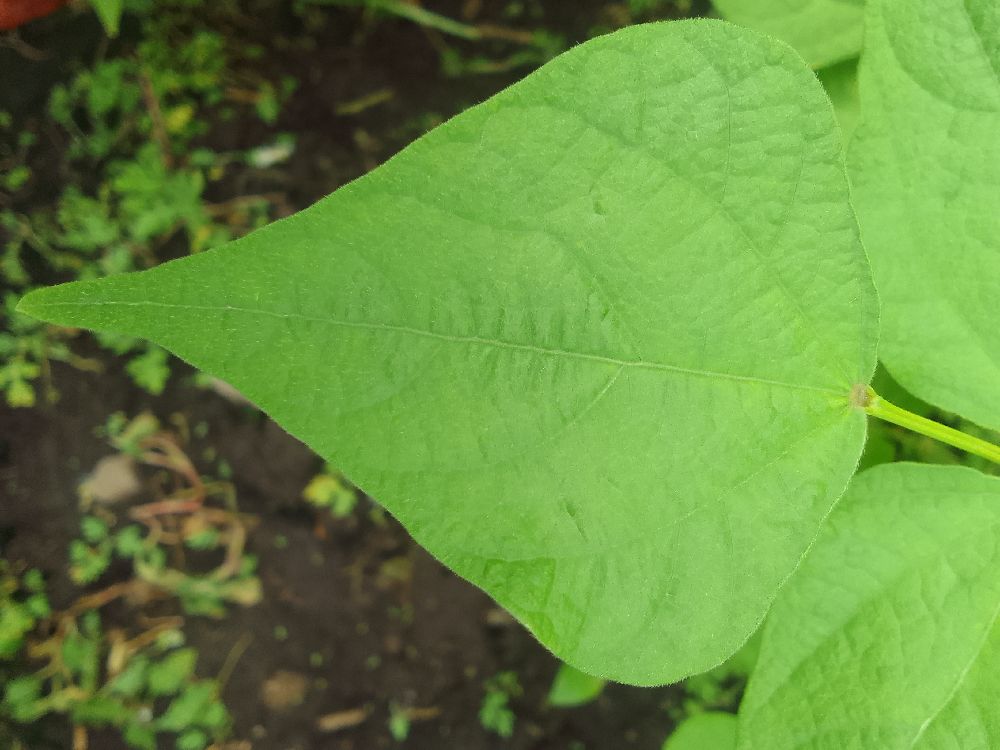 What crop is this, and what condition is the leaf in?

common bean, healthy
